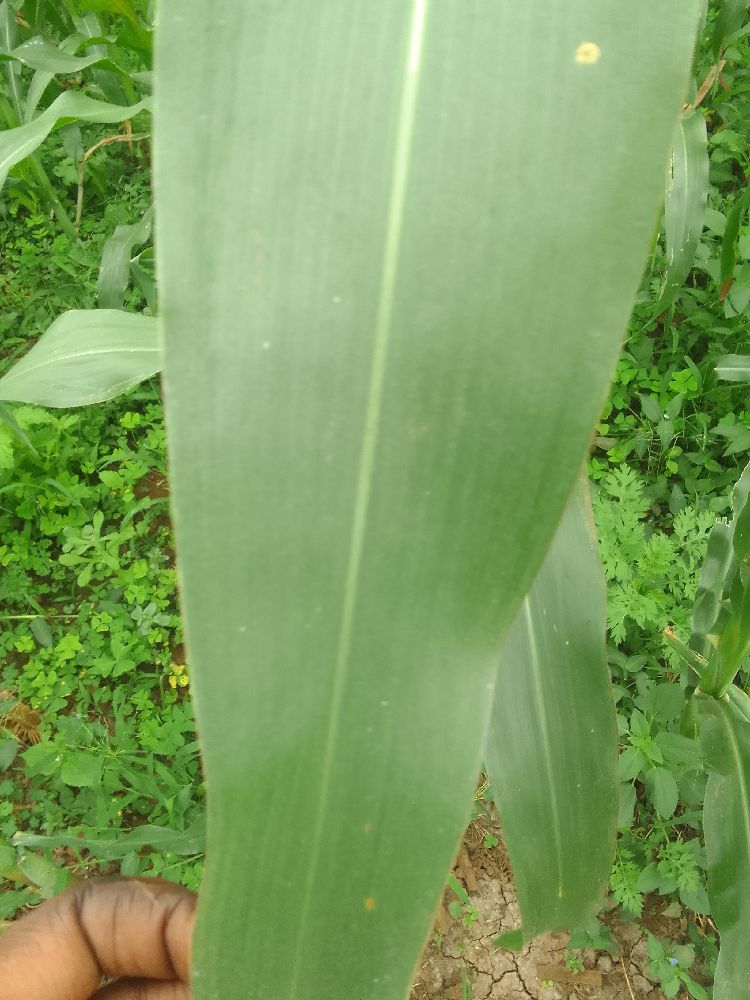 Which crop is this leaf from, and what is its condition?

maize, healthy
